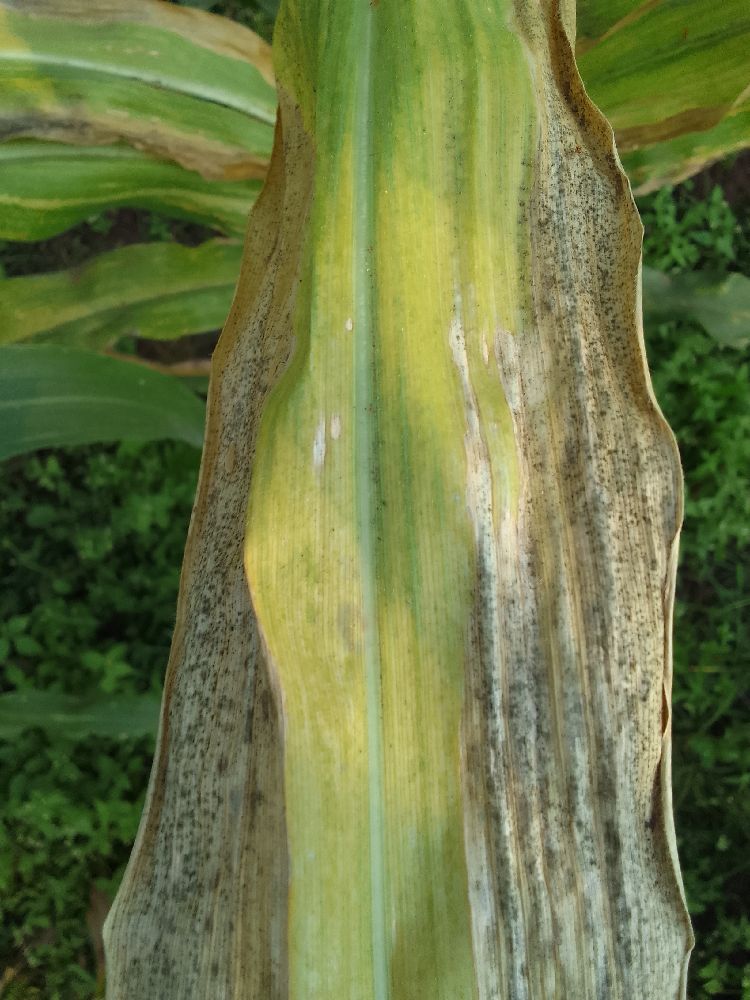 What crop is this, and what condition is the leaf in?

maize, maize lethal necrosis
